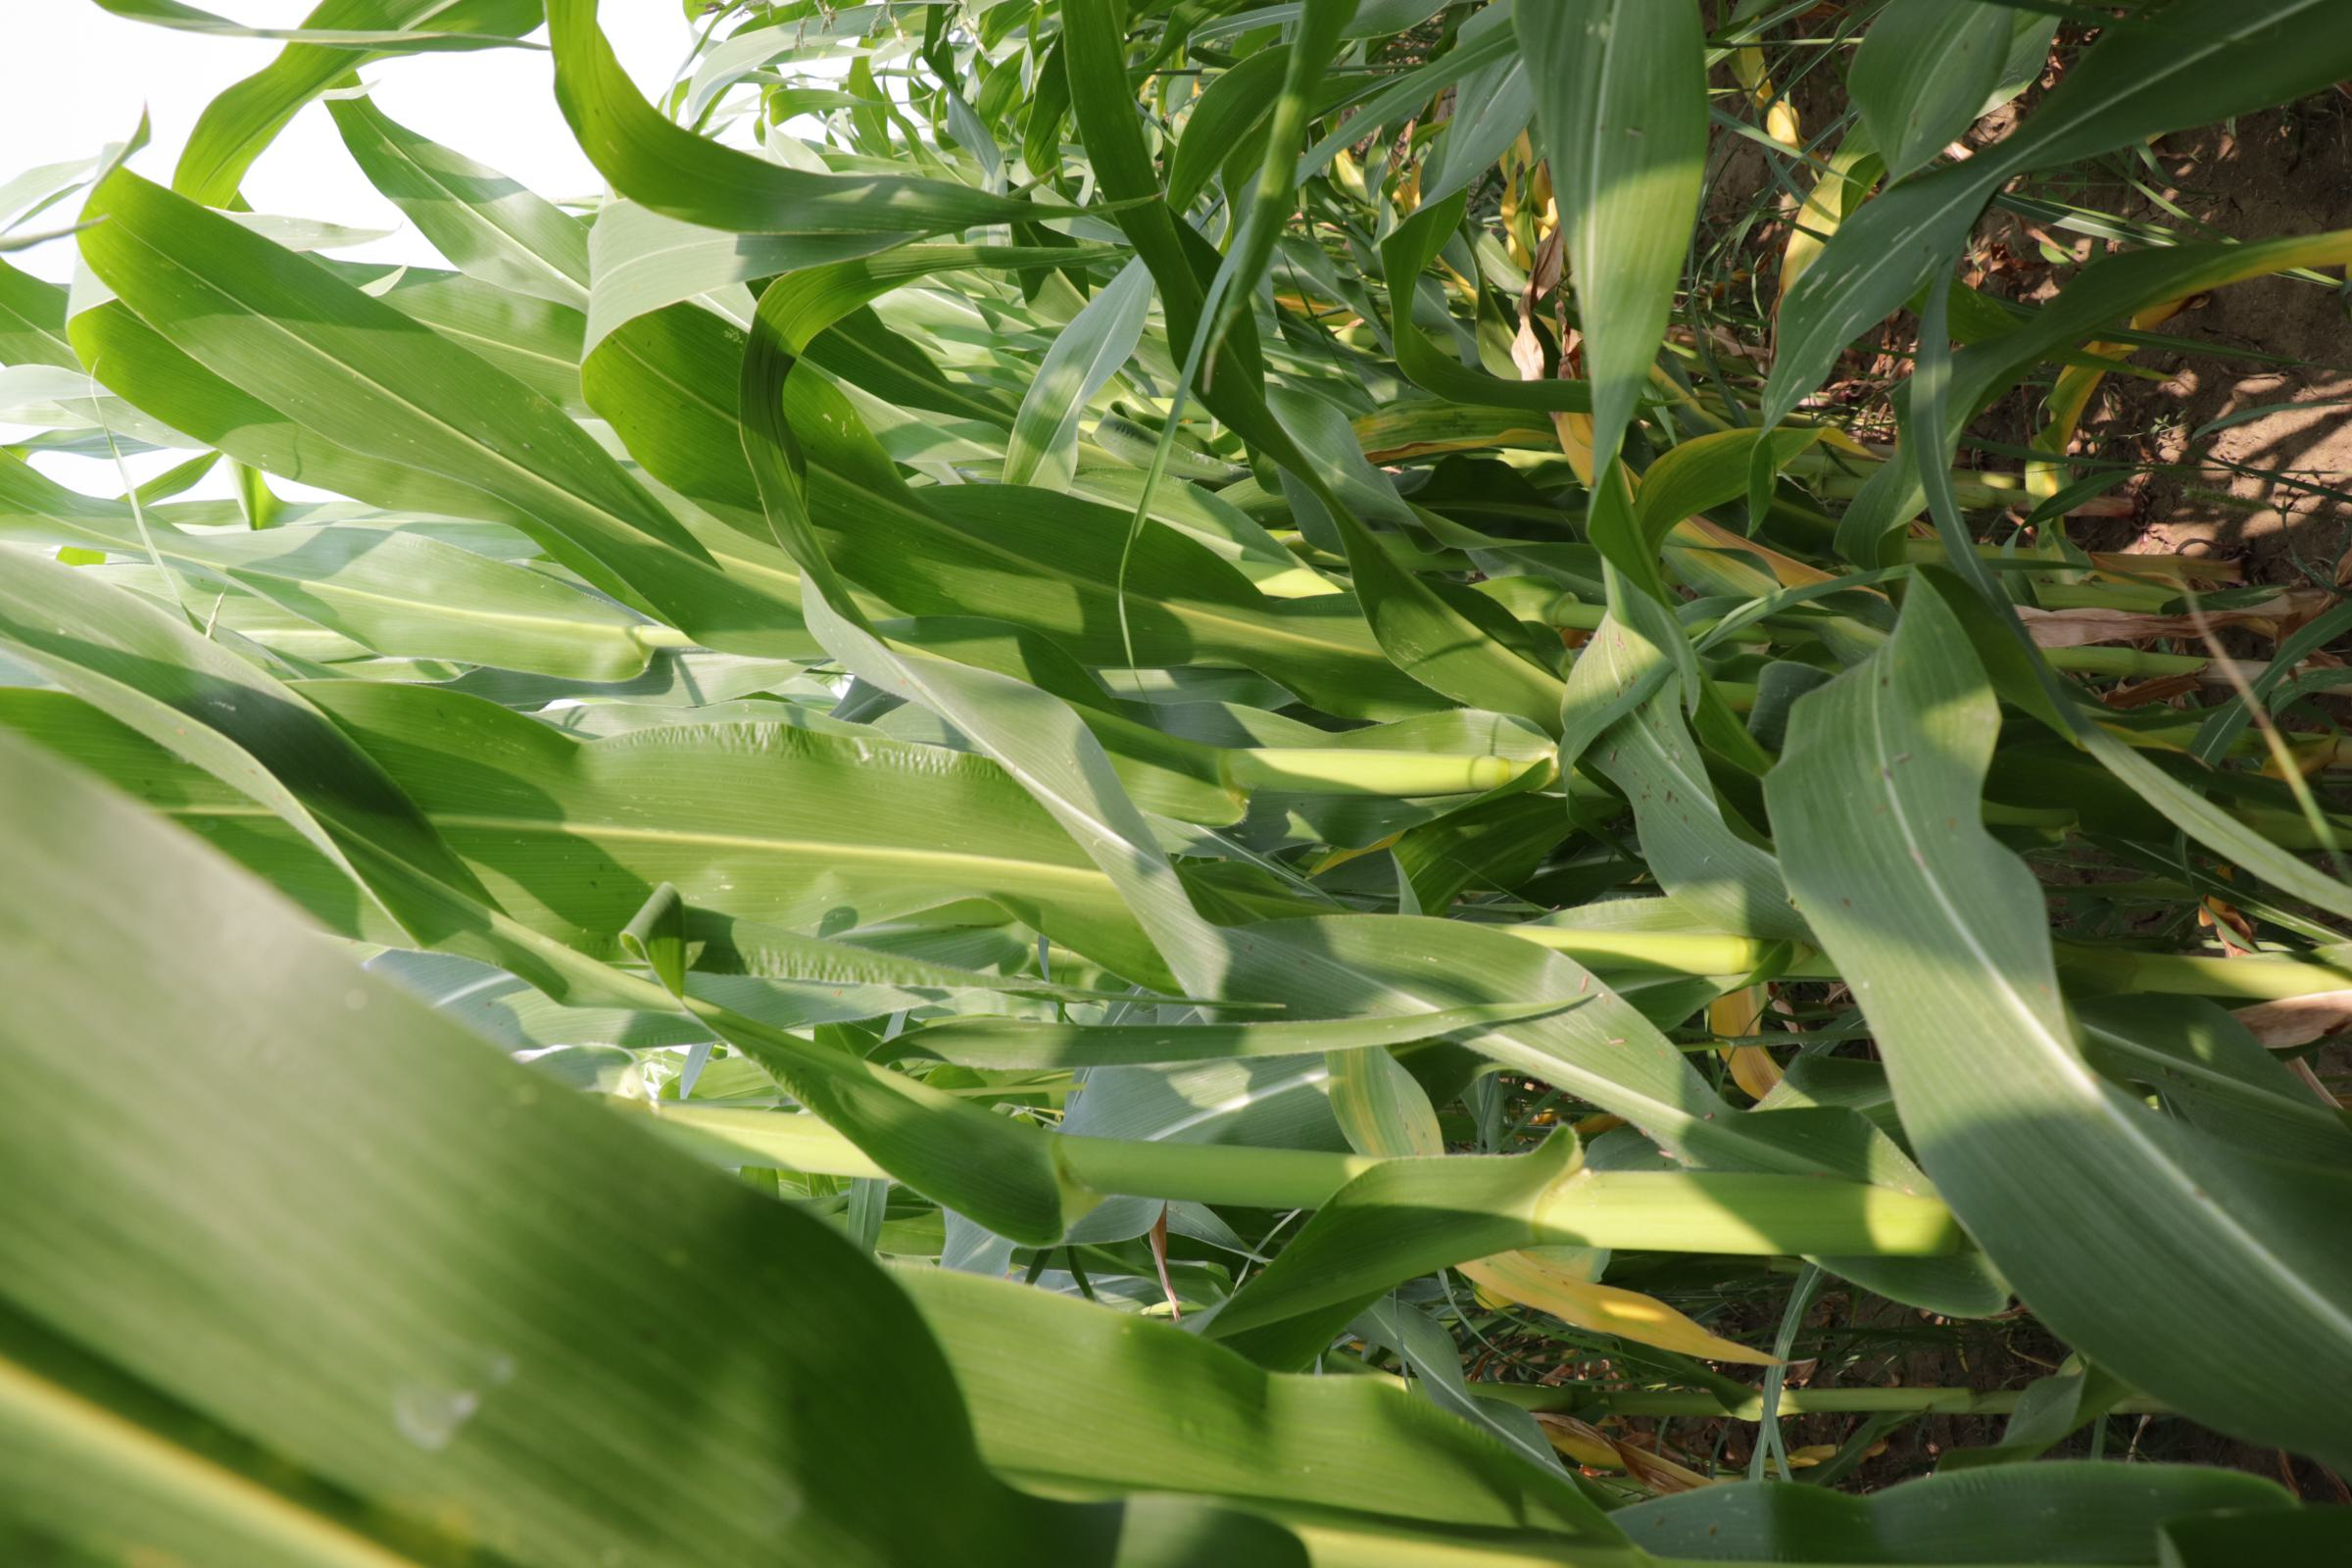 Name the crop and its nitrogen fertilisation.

maize, reduced nitrogen fertilisation
